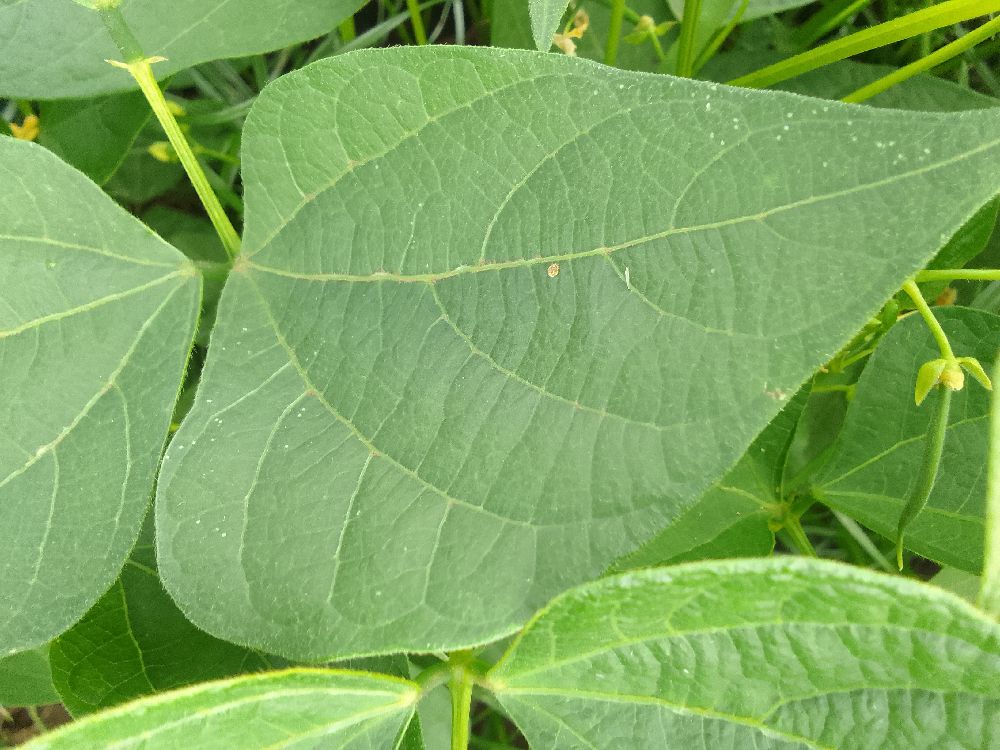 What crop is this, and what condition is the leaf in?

common bean, healthy
